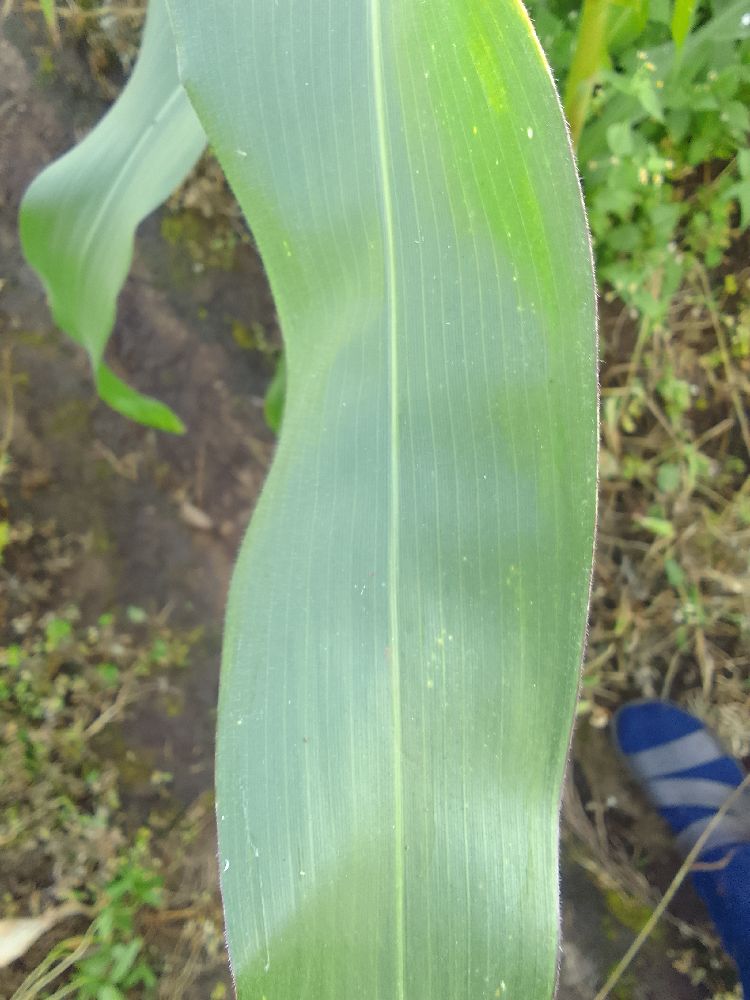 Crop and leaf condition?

maize, healthy
